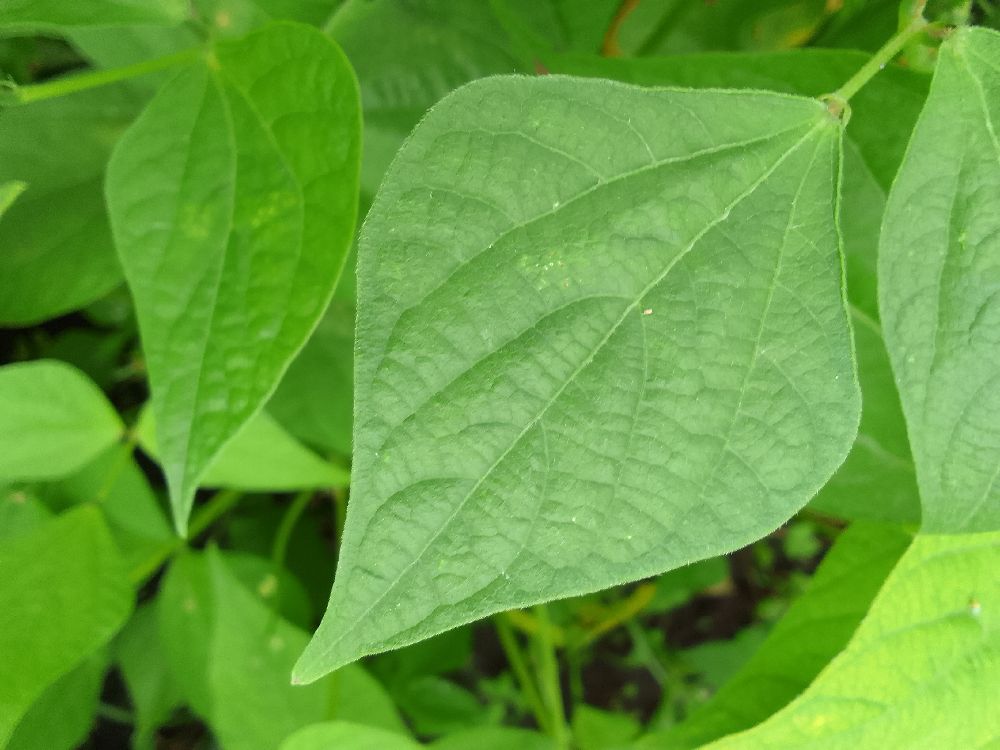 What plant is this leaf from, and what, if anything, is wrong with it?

common bean, healthy
